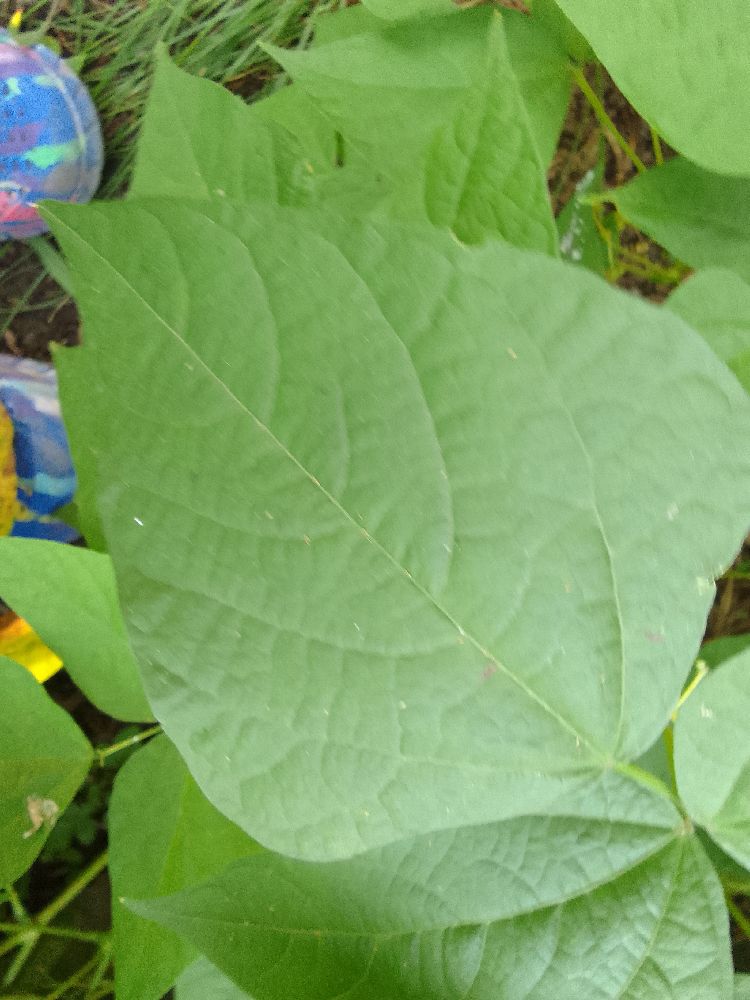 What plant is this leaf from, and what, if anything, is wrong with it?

common bean, healthy
